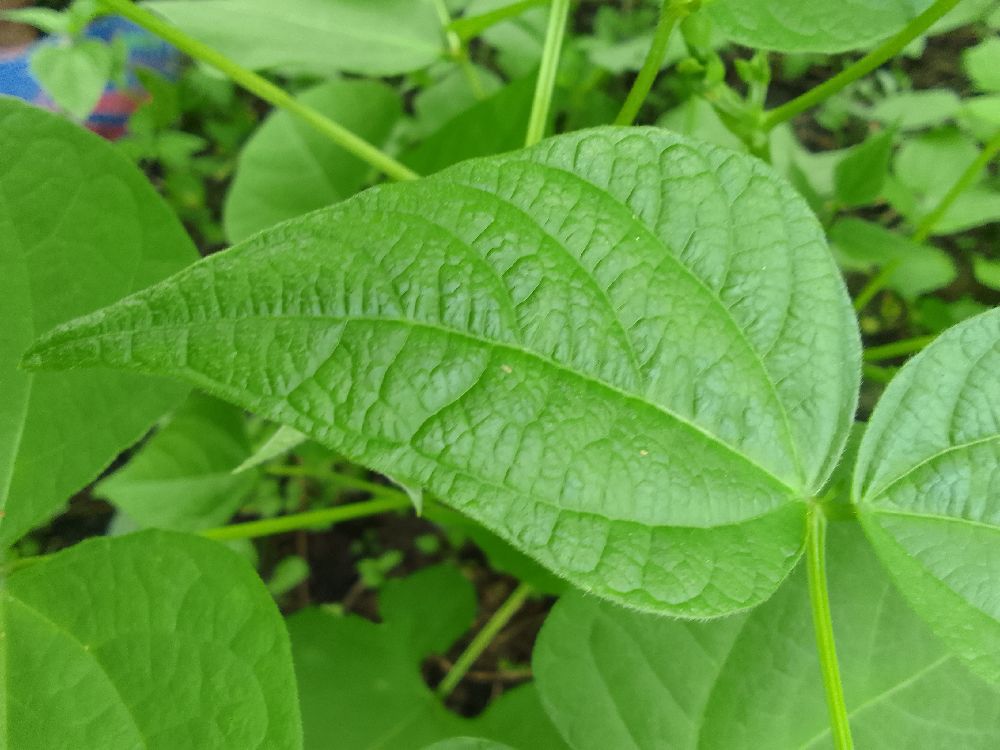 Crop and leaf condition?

common bean, healthy
